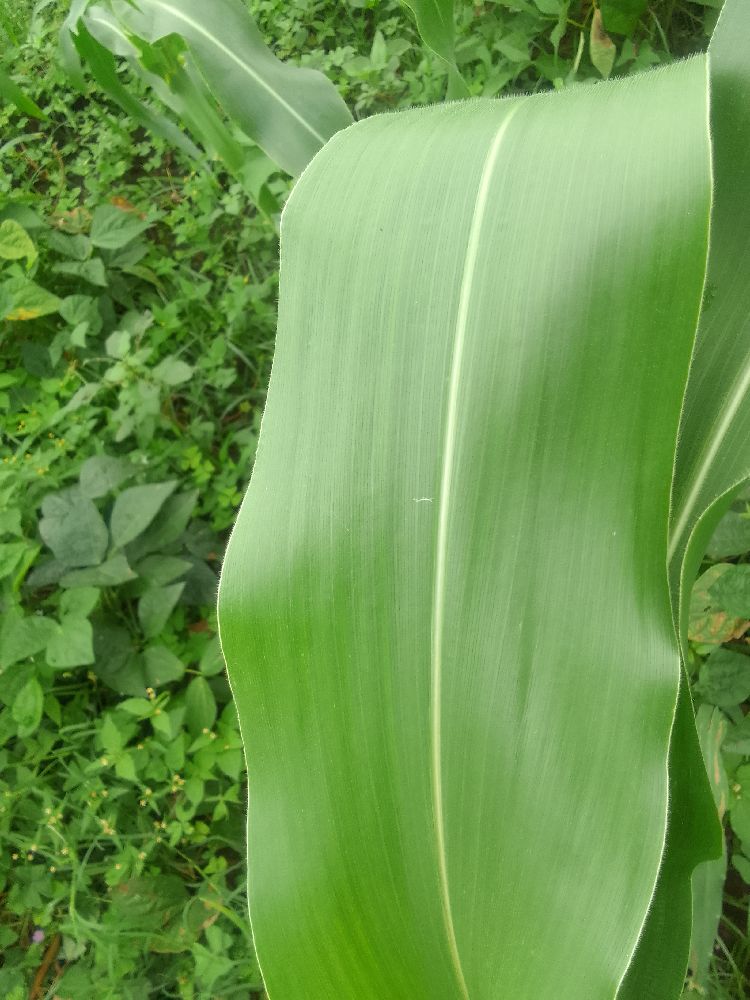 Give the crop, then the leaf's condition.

maize, healthy
